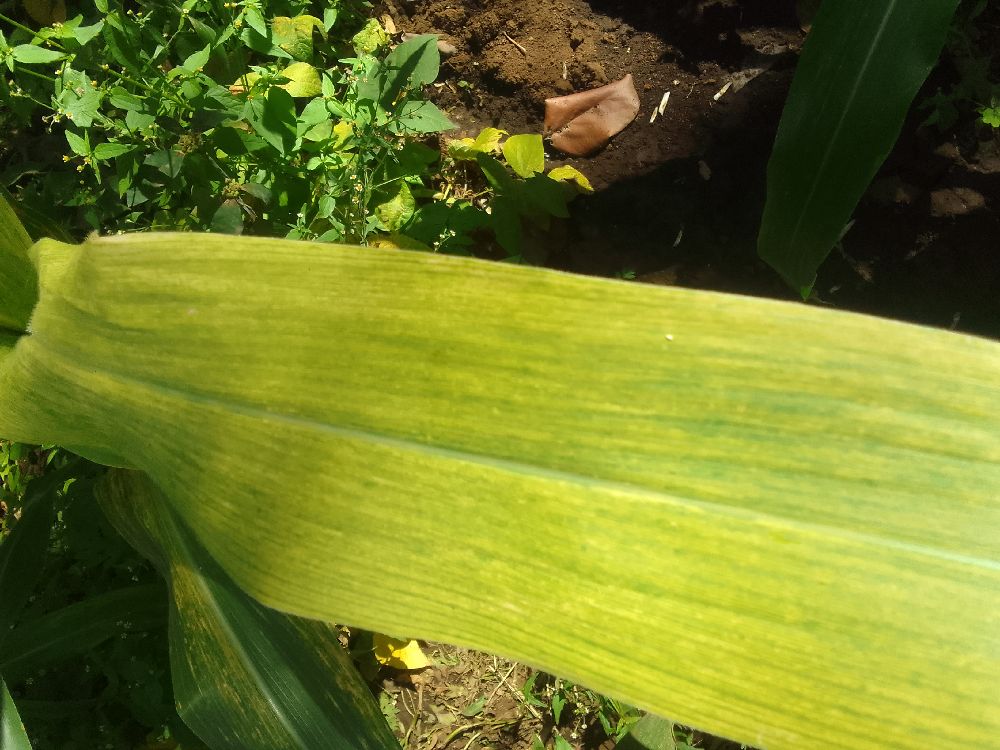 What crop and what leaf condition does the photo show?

maize, maize lethal necrosis
